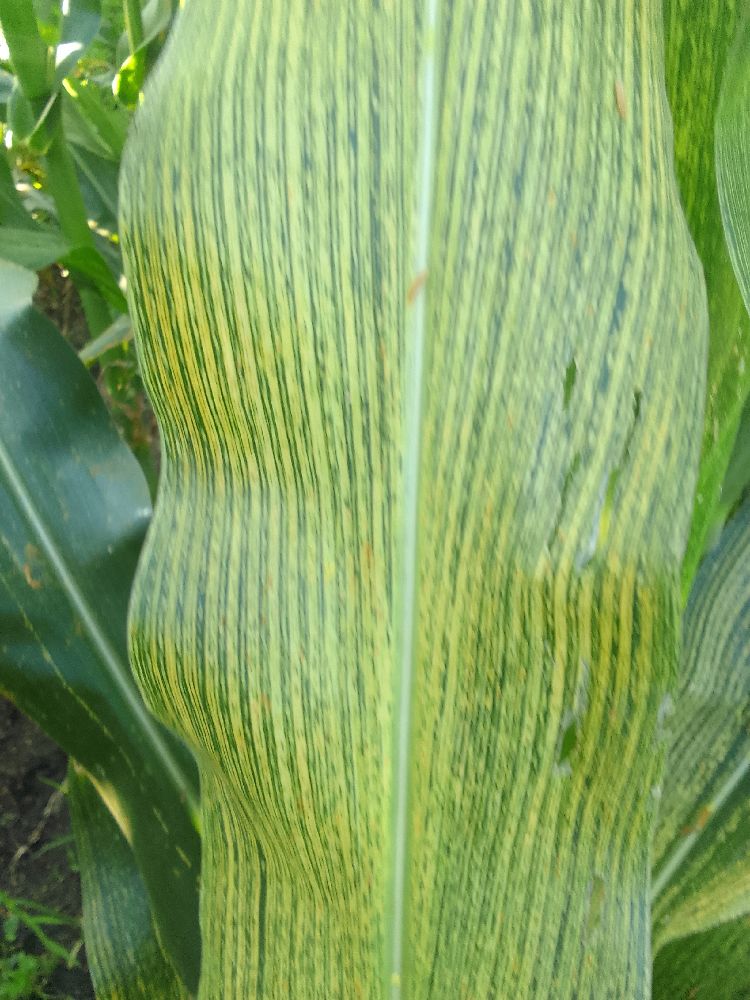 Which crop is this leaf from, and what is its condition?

maize, maize streak virus
